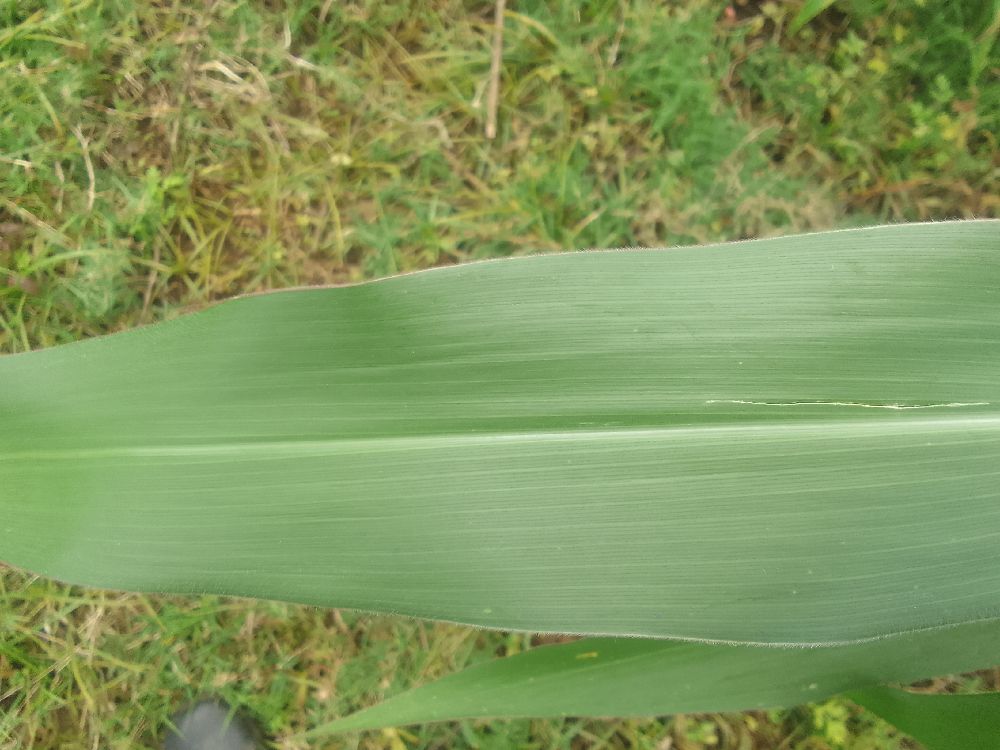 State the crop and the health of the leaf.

maize, healthy
